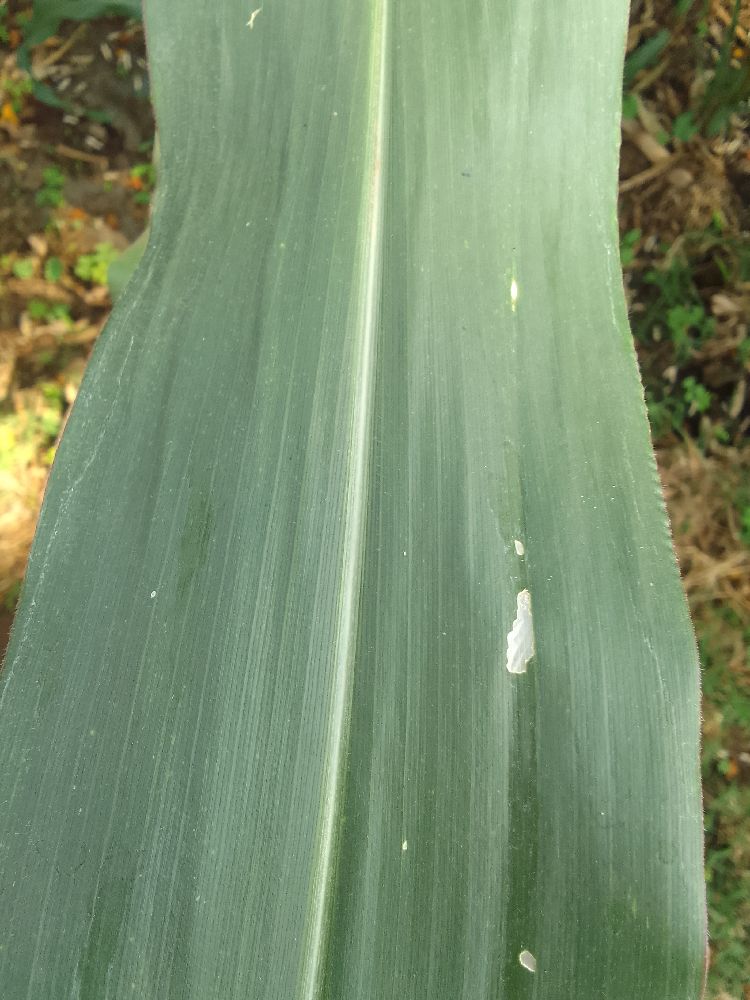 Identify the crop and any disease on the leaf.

maize, healthy
